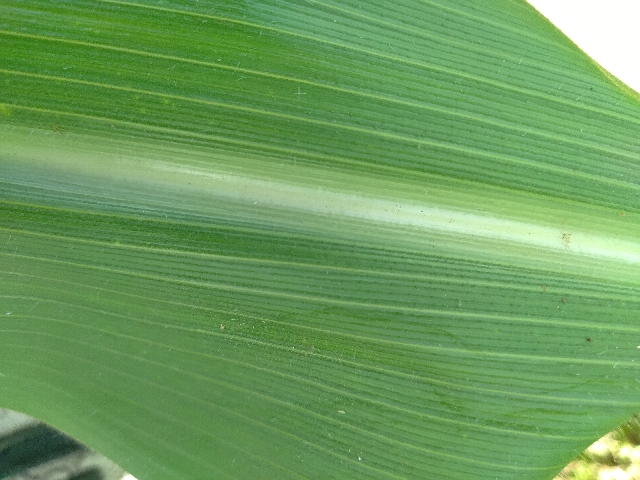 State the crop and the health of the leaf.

maize, healthy
